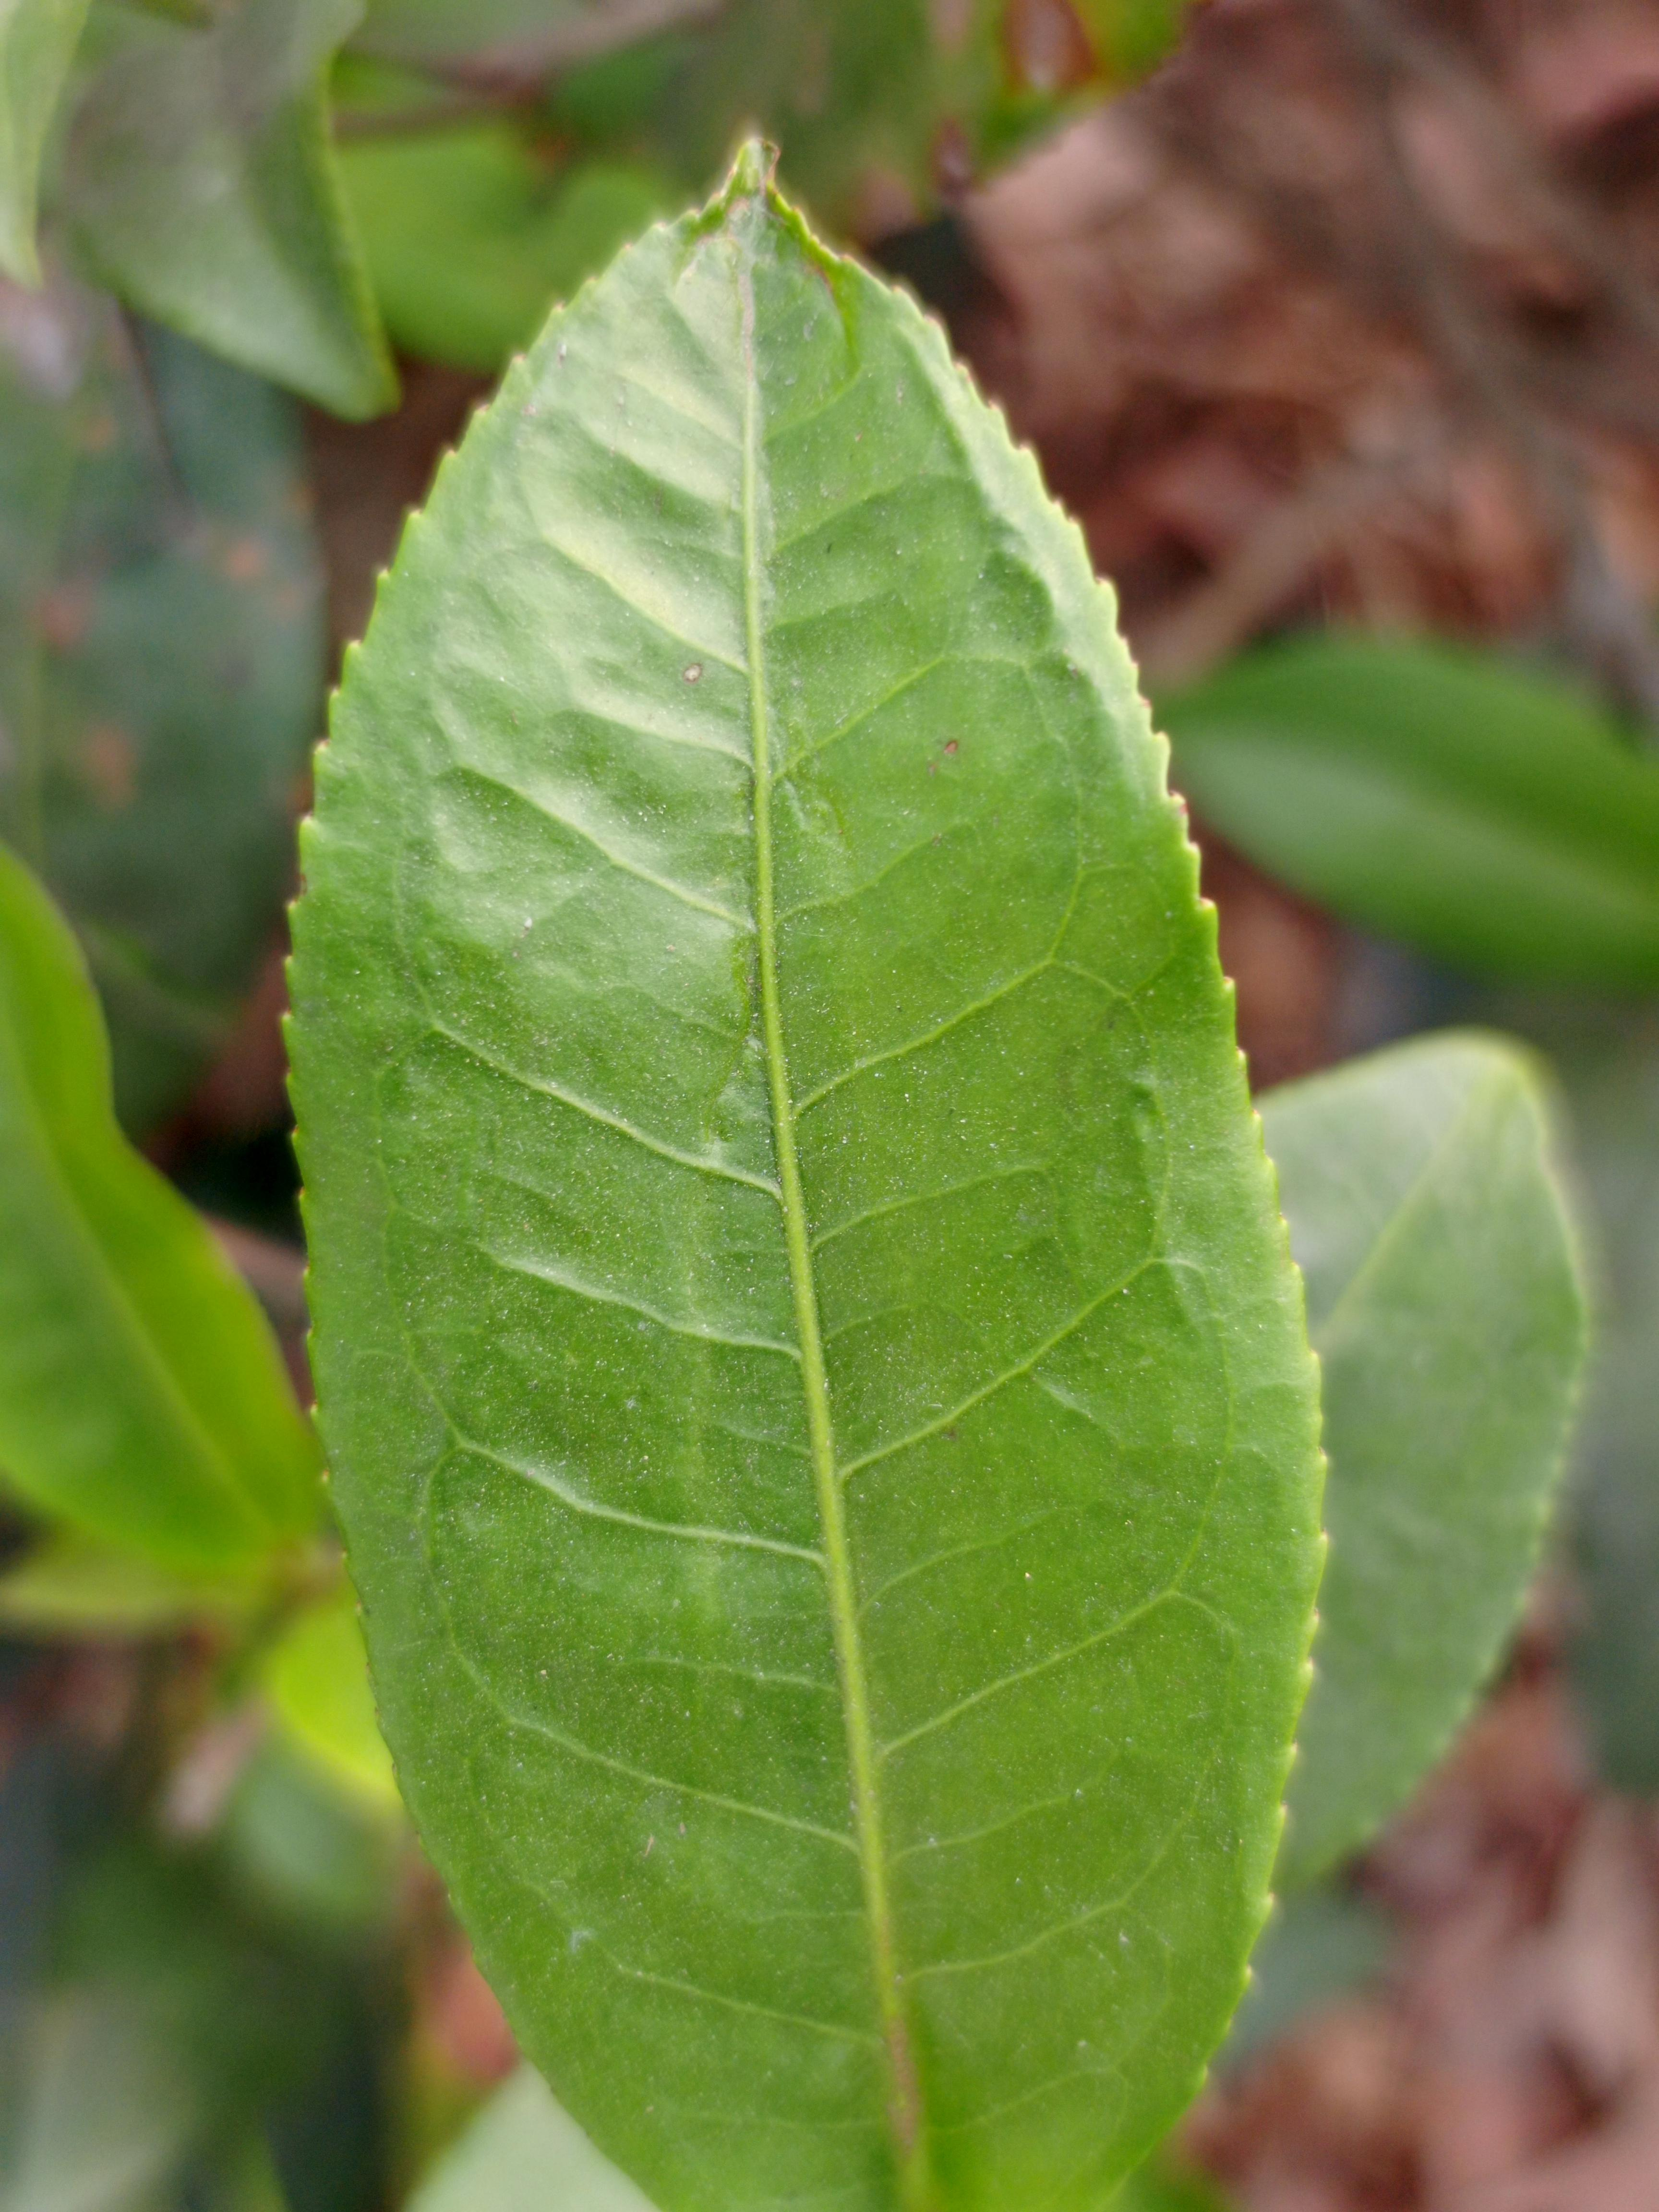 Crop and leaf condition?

tea, healthy leaf
